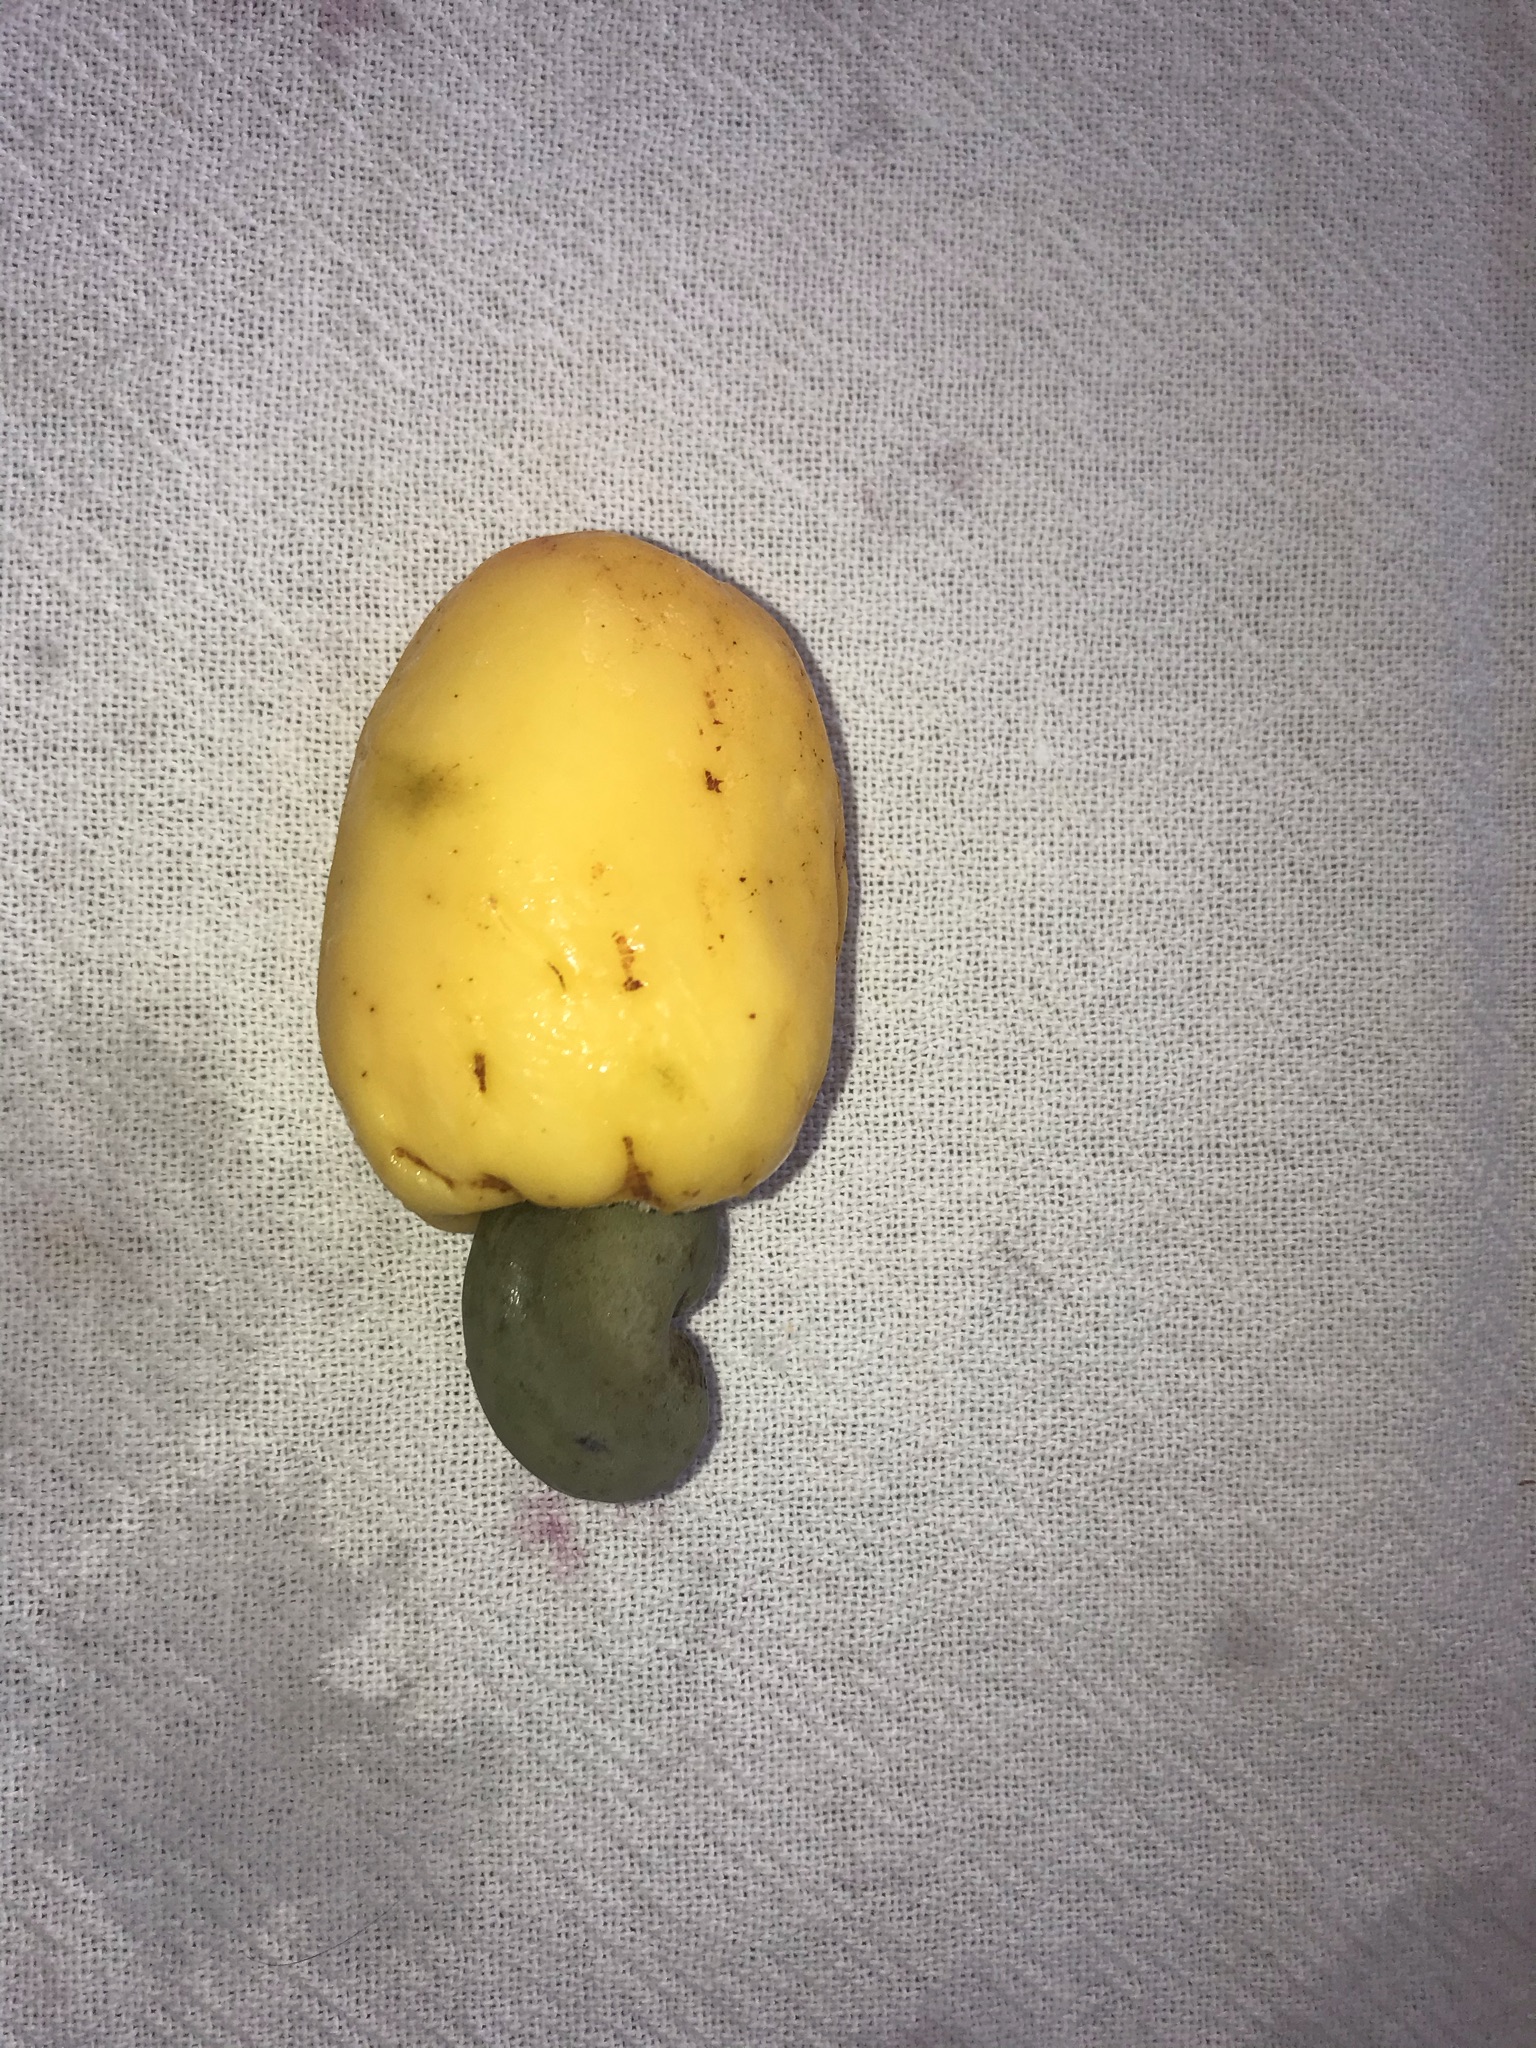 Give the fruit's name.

caju amarelo
